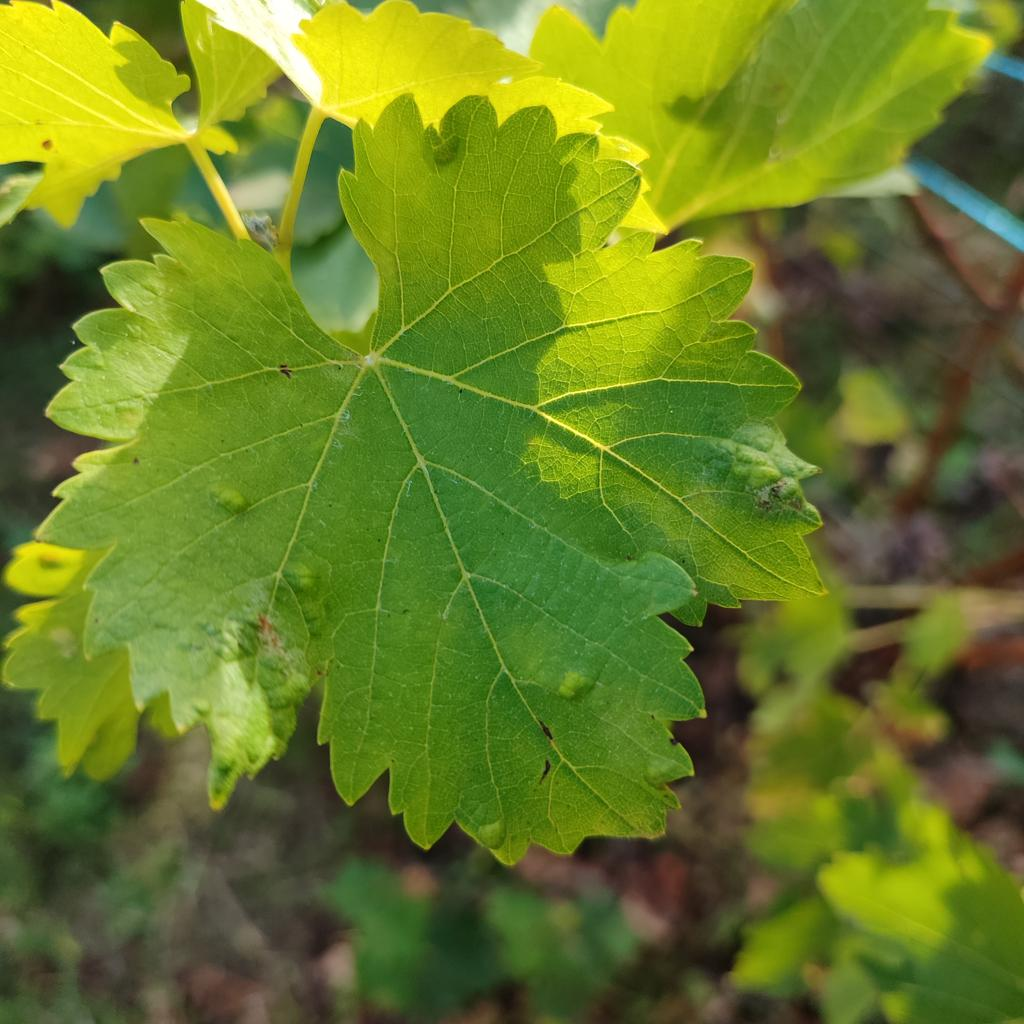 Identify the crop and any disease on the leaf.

grapevine, erineum mite
